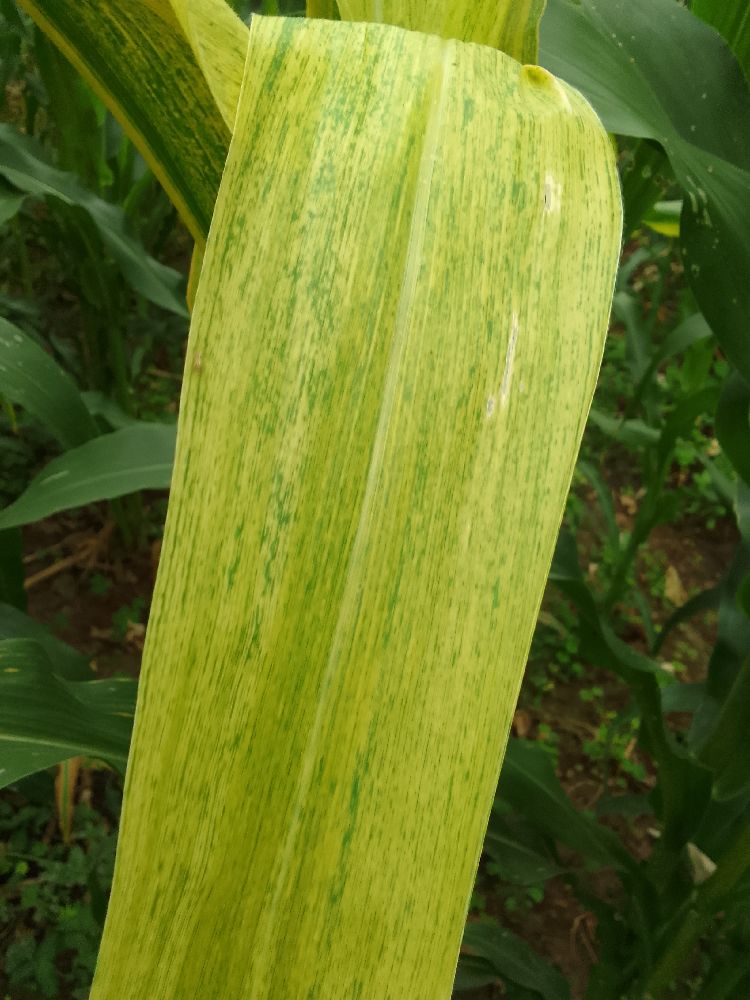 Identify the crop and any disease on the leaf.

maize, maize lethal necrosis
